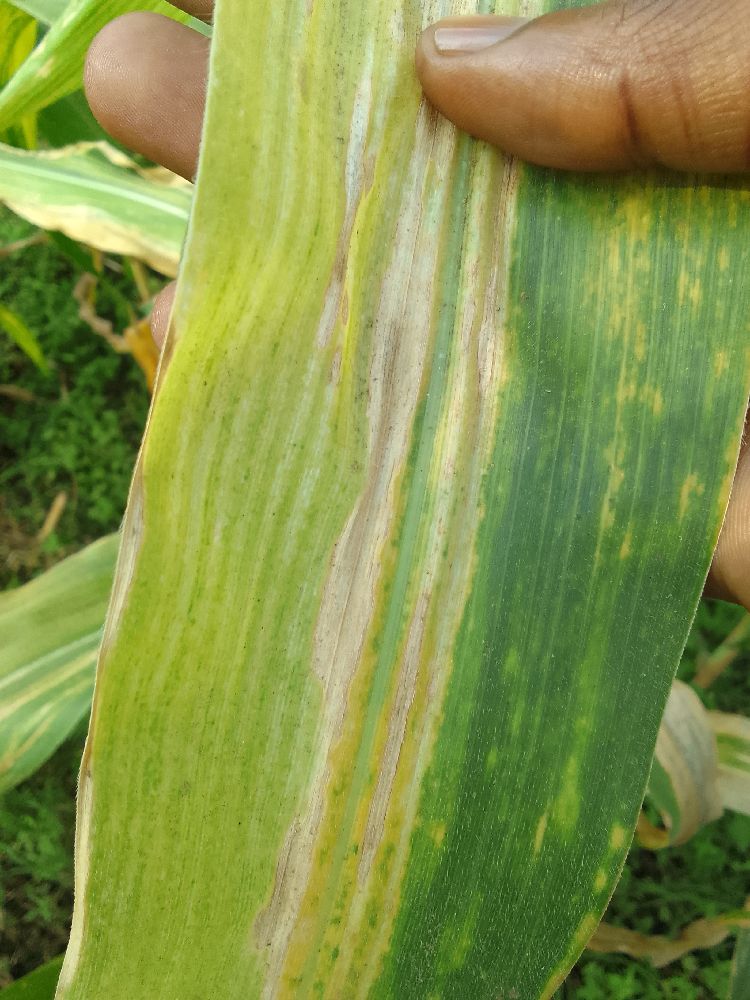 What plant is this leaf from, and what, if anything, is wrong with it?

maize, maize lethal necrosis
